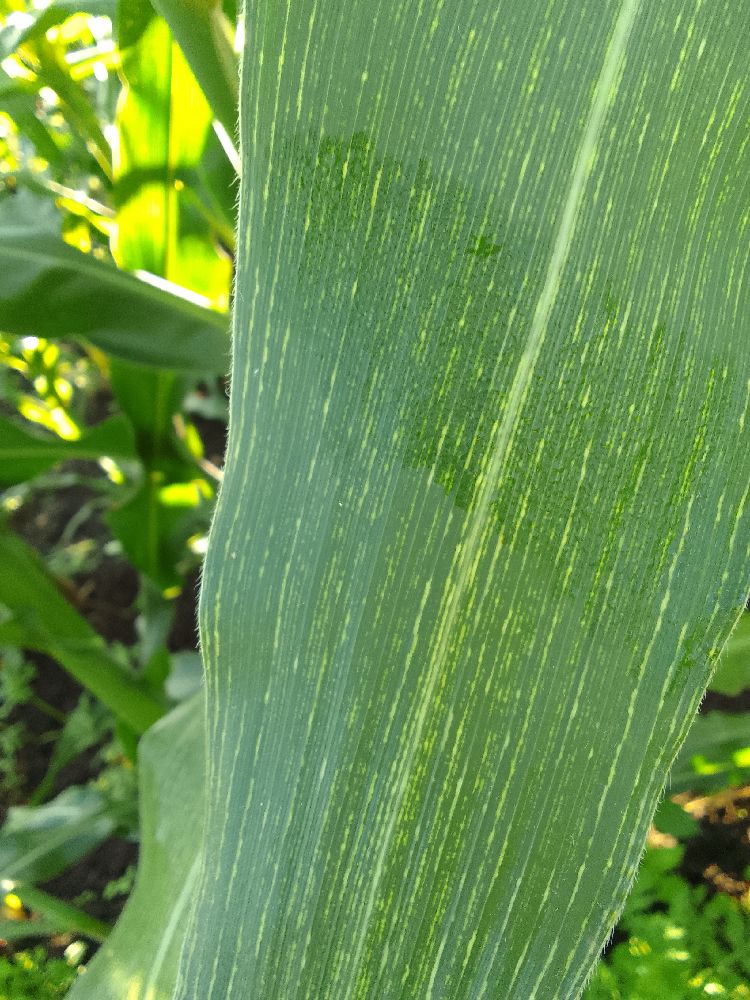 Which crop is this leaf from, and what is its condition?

maize, maize streak virus
